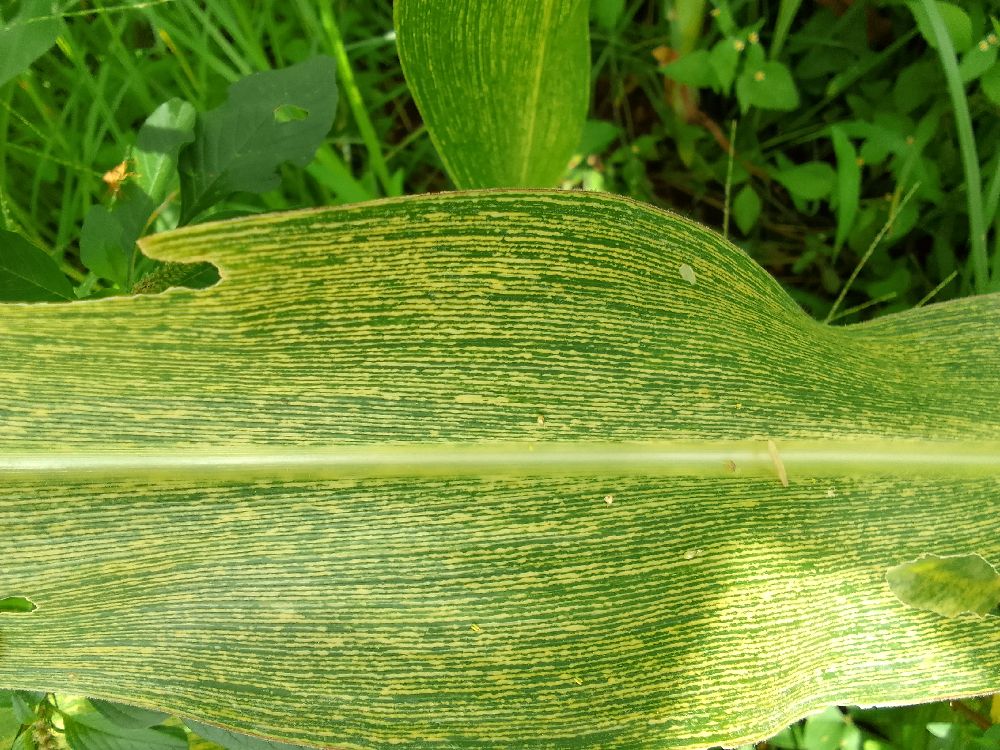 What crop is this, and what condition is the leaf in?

maize, maize streak virus
